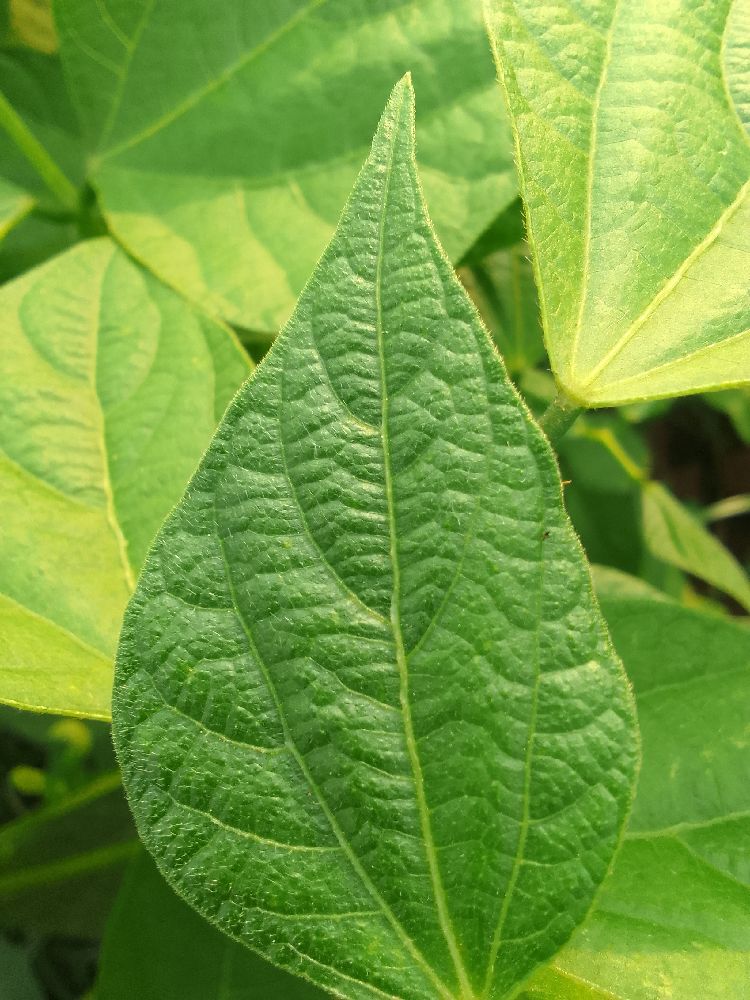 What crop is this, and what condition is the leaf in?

common bean, healthy
